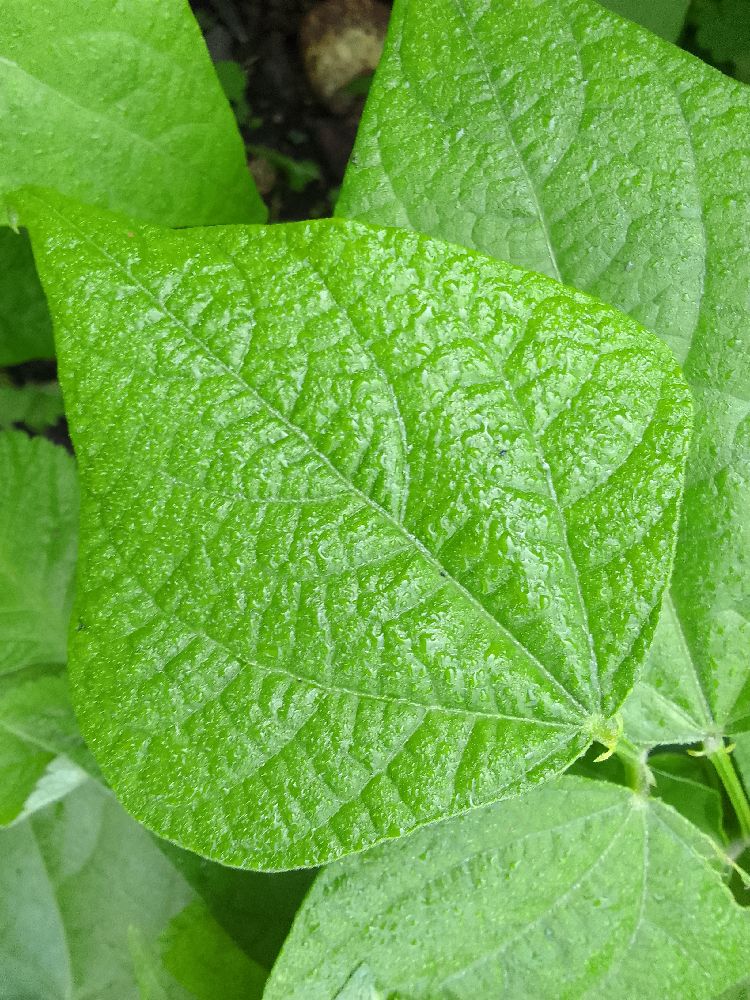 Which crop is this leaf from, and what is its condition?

common bean, healthy
